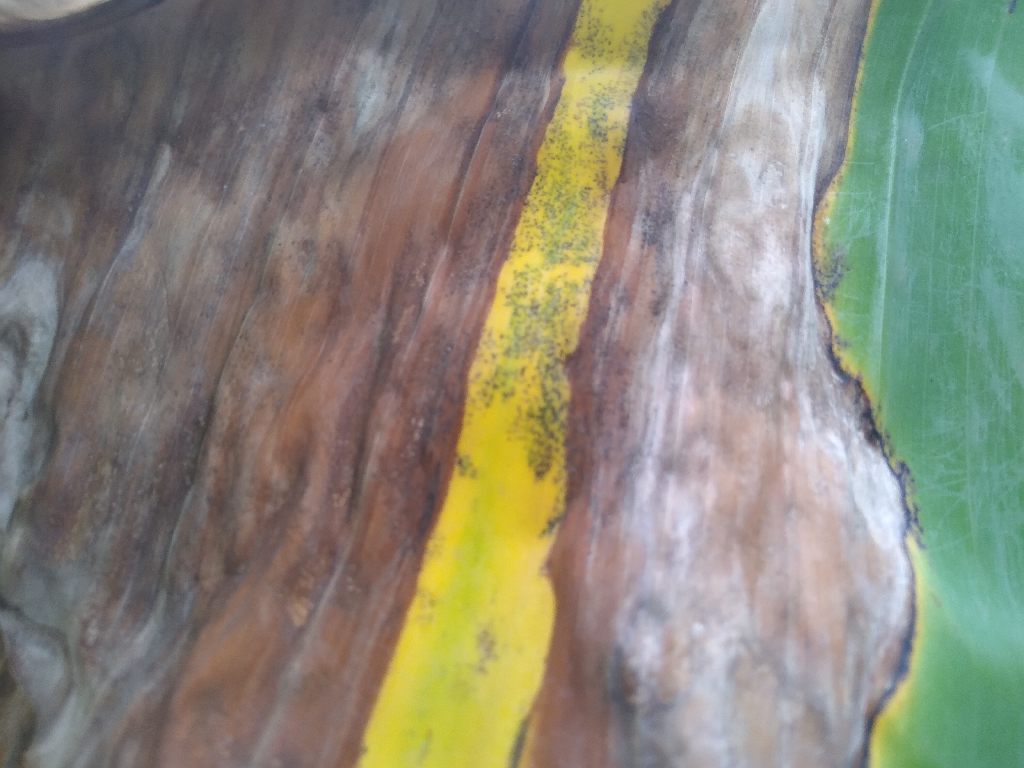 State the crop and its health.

banana, black sigatoka
